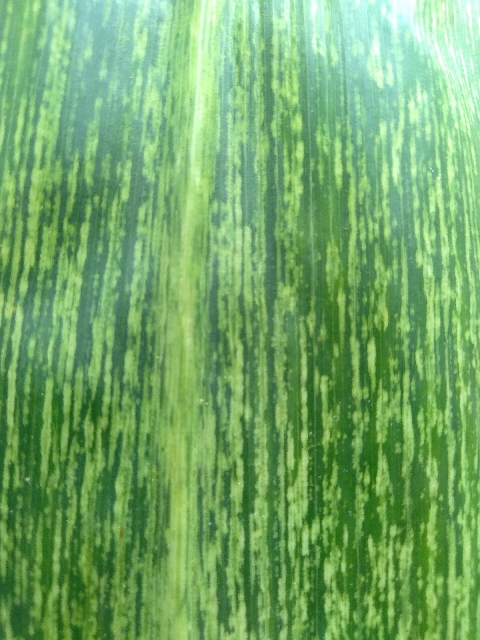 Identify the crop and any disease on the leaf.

maize, maize streak virus
